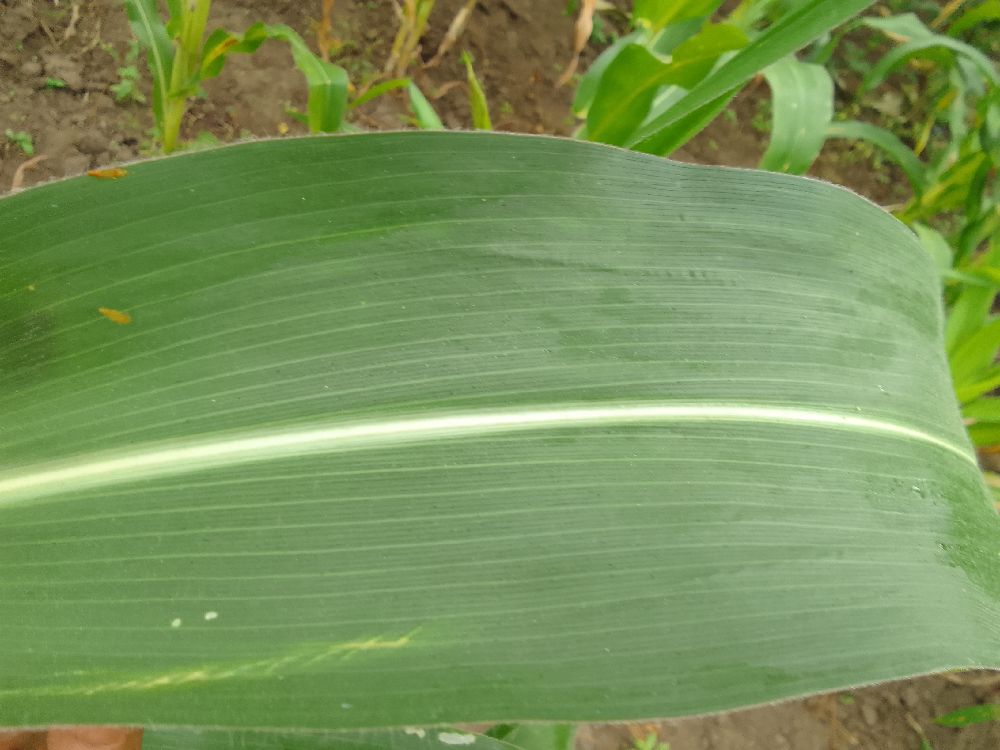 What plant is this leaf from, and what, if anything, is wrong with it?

maize, healthy
